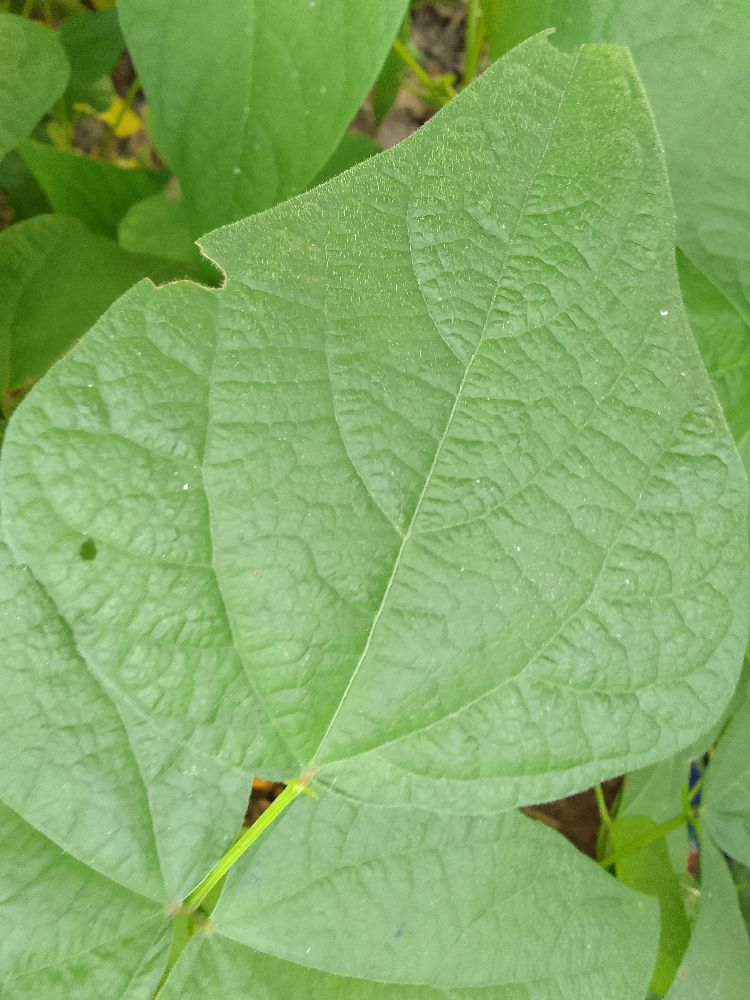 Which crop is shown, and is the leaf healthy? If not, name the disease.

common bean, healthy
